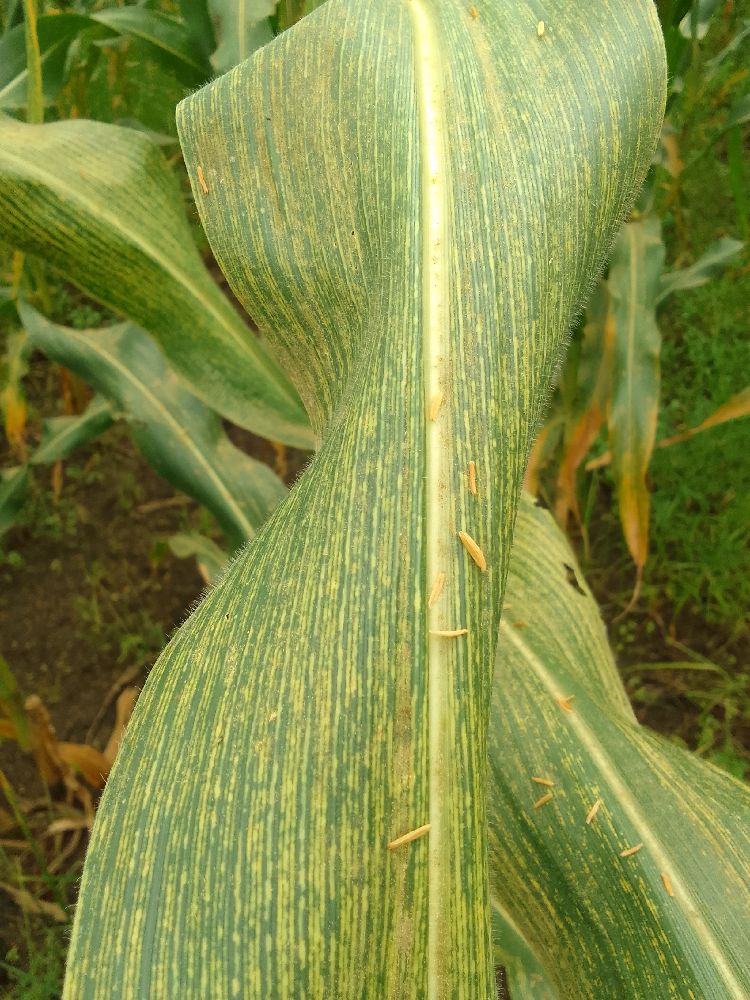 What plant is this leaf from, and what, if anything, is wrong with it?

maize, maize streak virus
